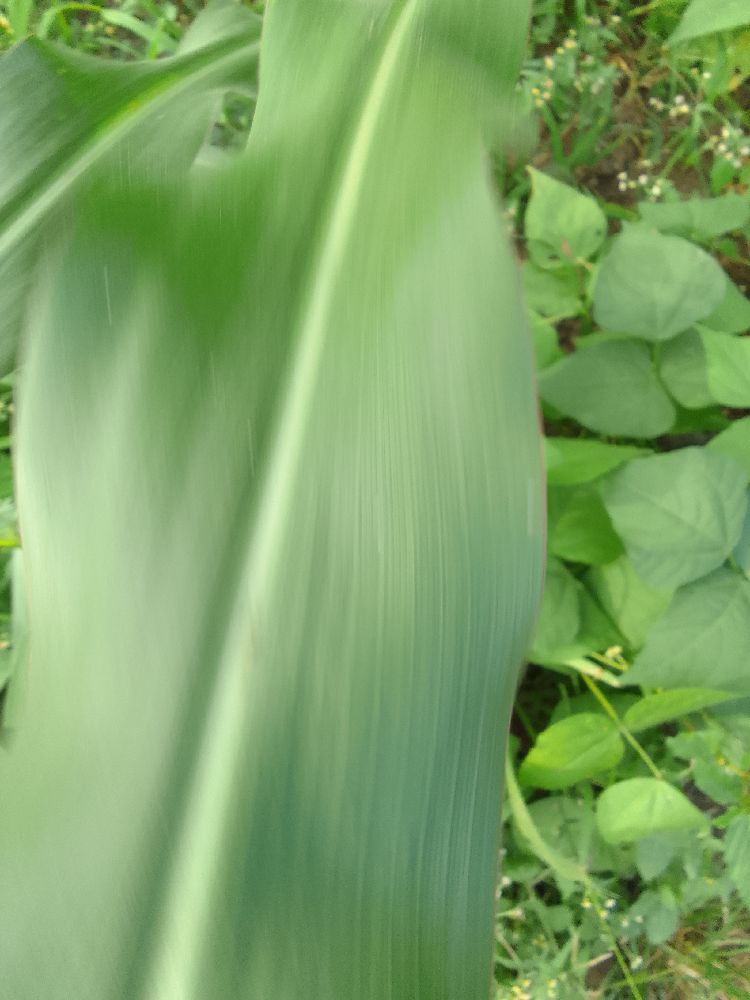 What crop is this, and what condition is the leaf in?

maize, healthy
